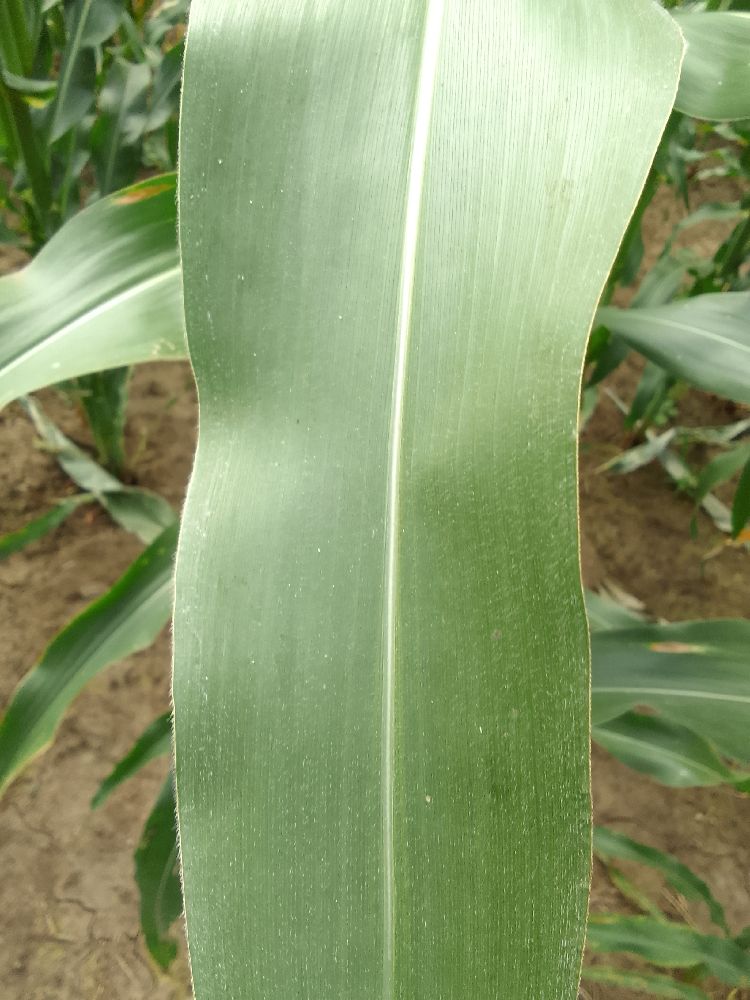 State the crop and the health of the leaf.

maize, healthy
